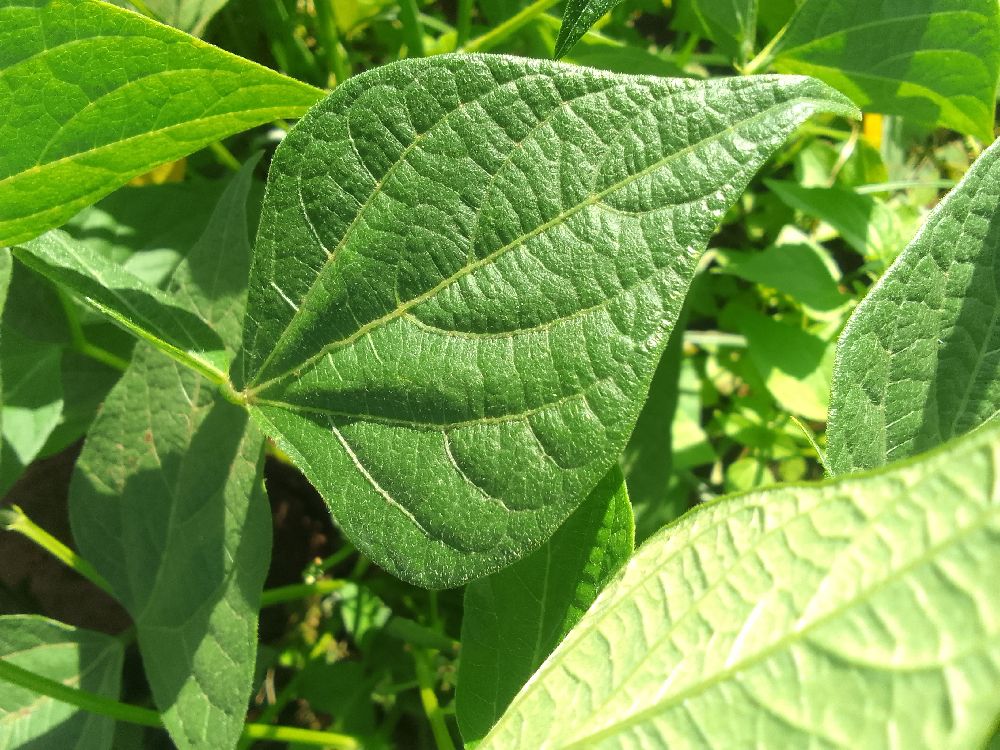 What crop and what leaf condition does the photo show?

common bean, healthy
